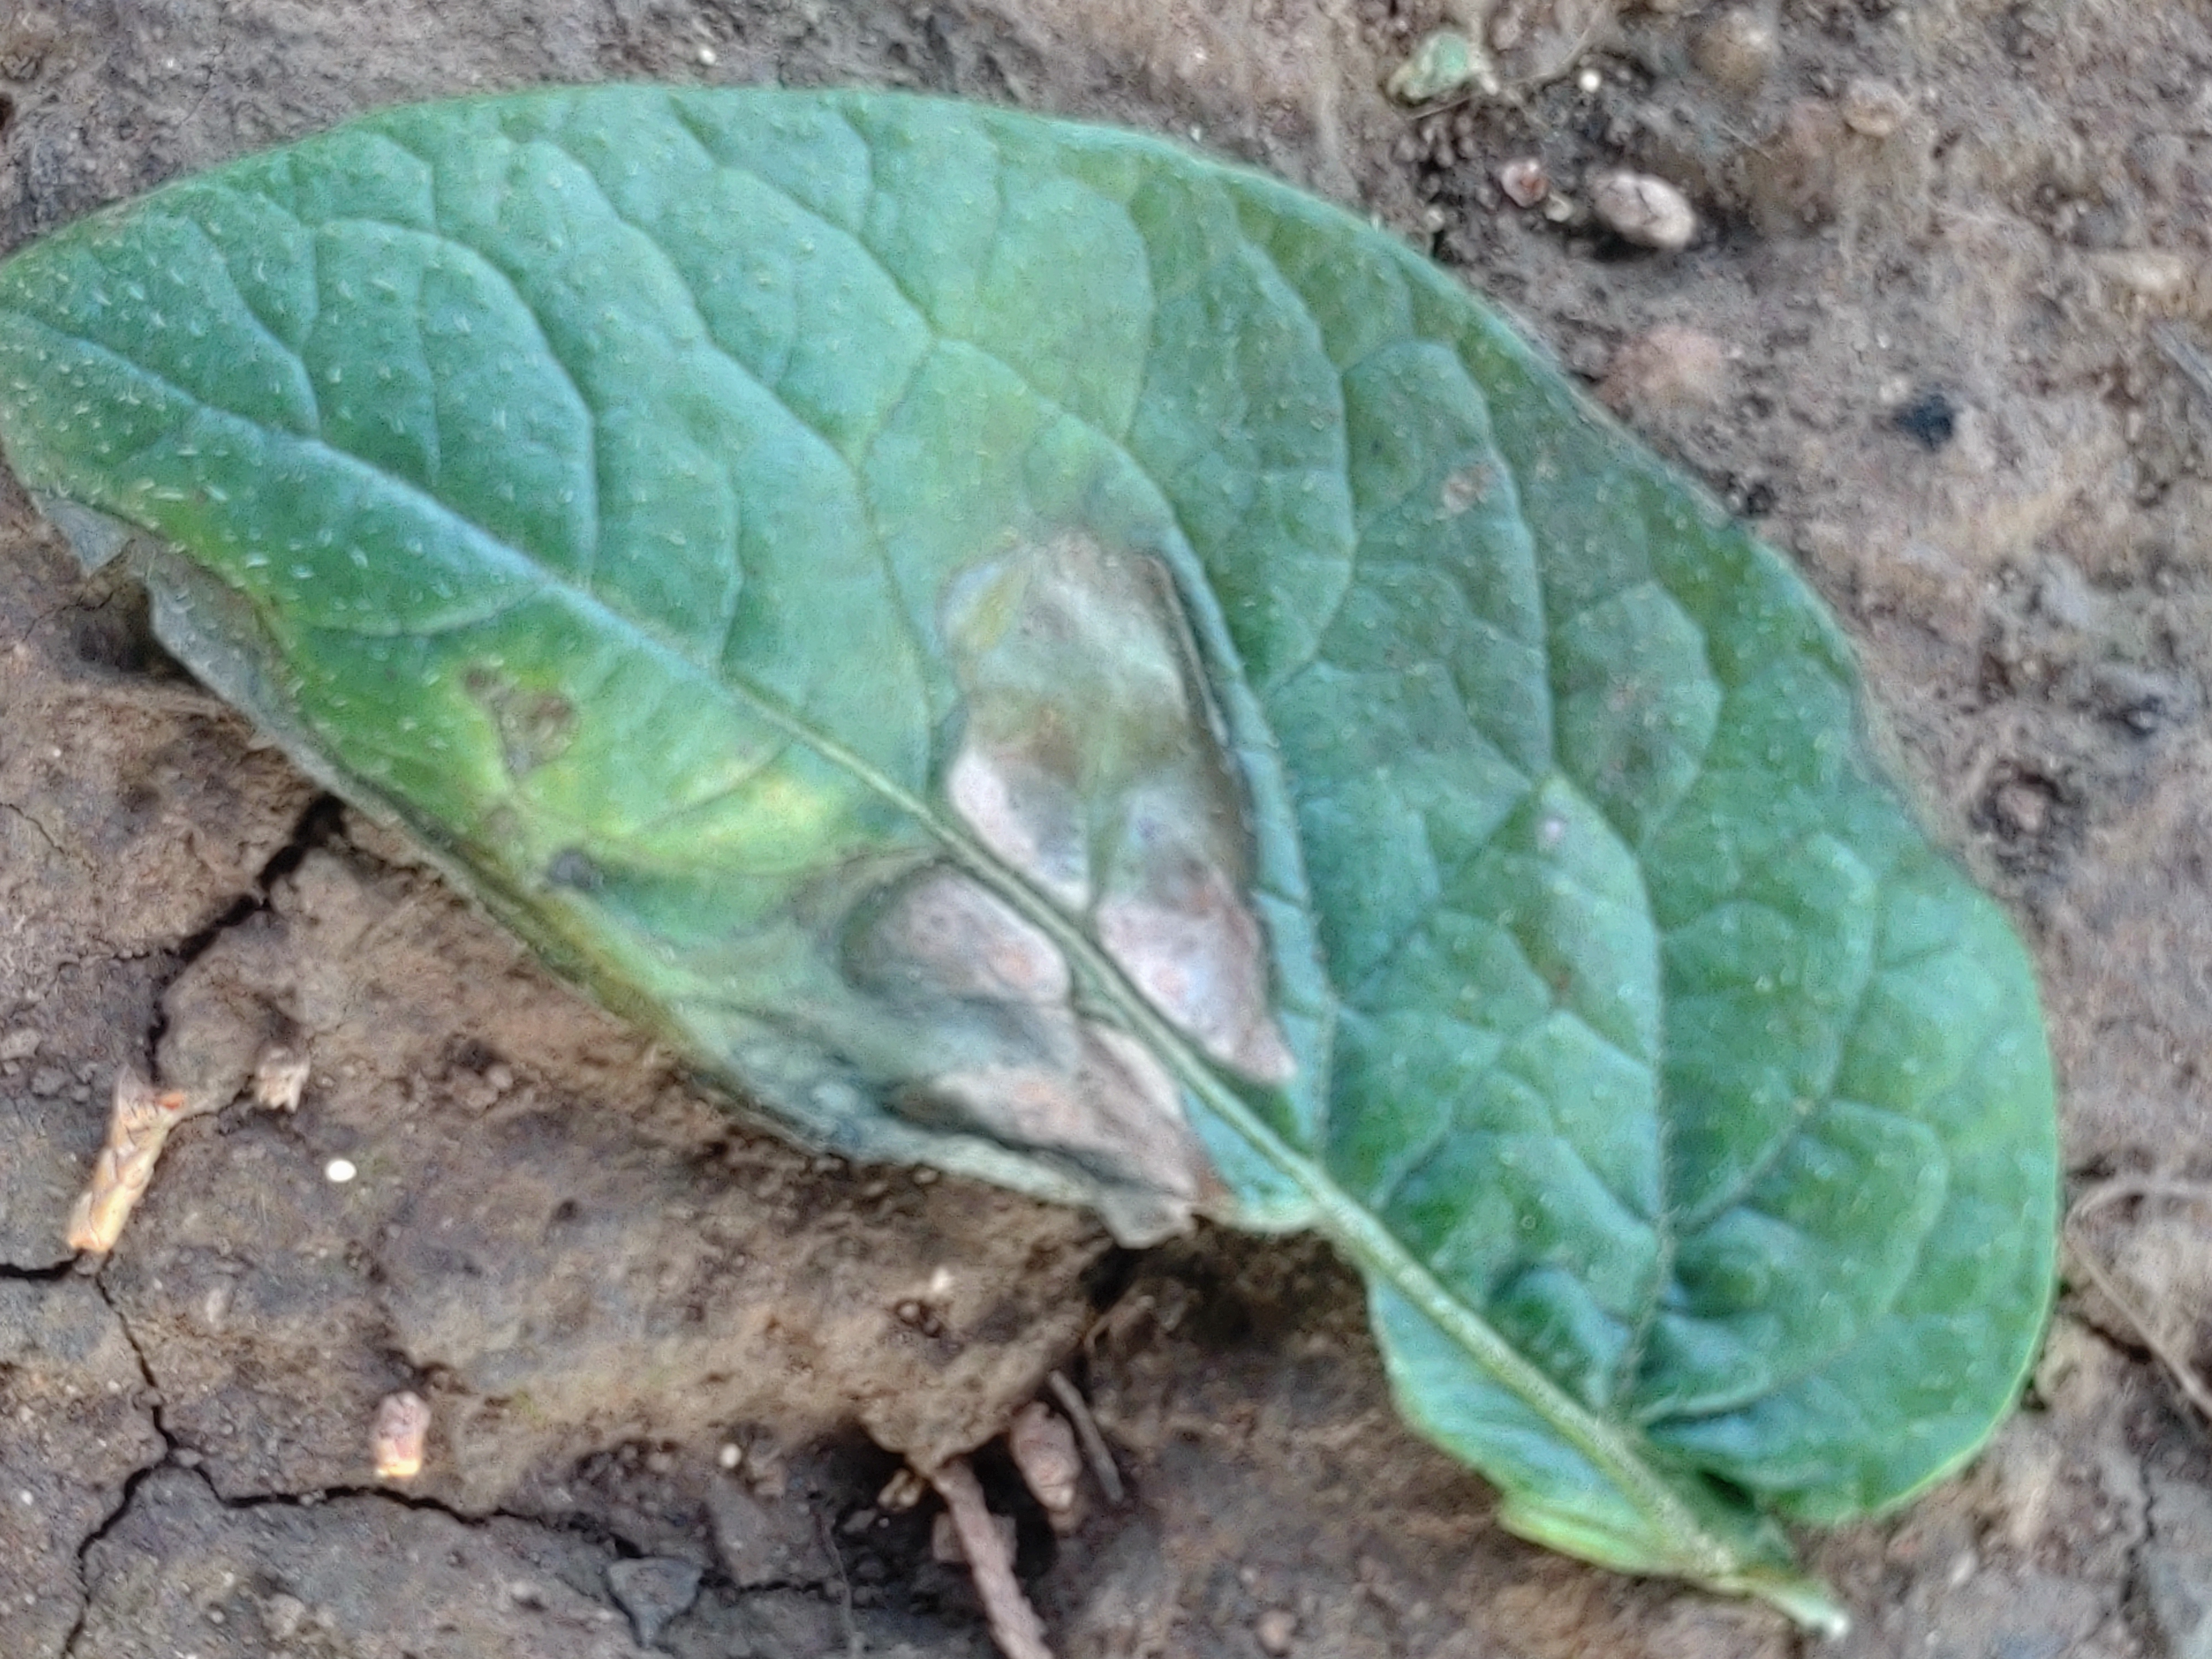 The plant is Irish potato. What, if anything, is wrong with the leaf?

early blight
